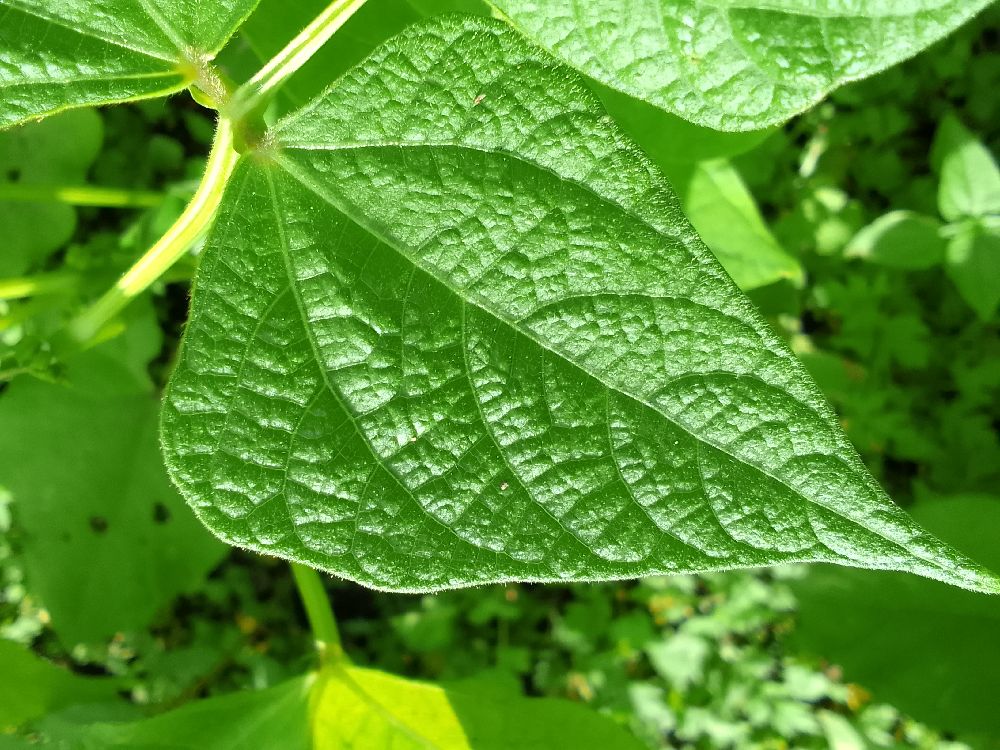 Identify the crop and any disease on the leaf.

common bean, healthy
